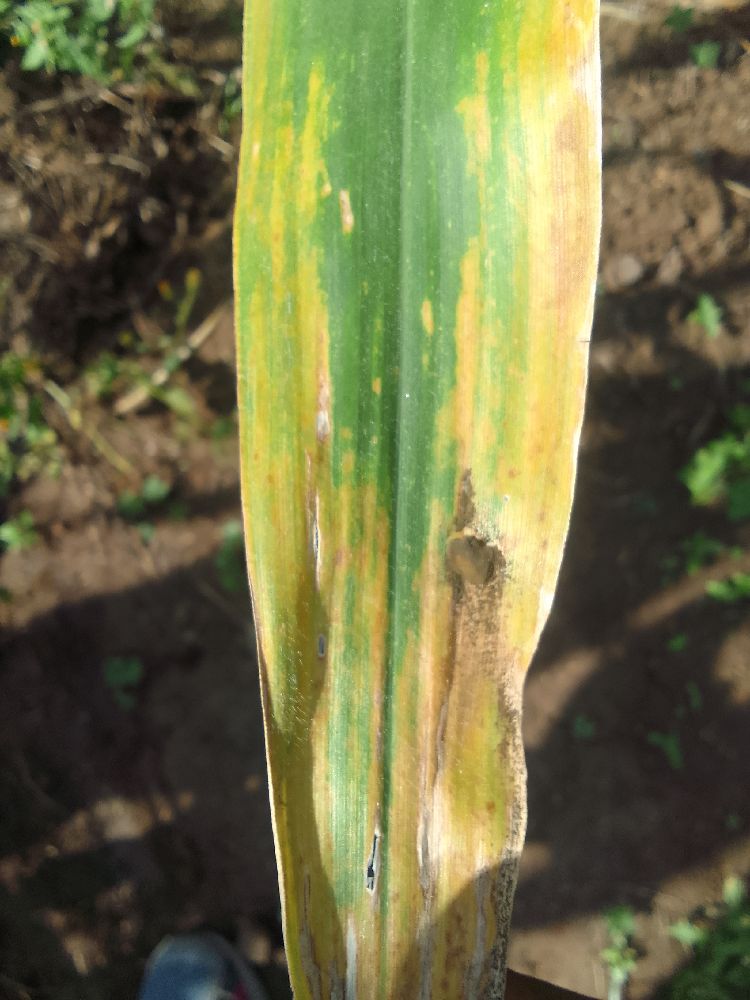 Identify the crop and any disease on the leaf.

maize, maize lethal necrosis
